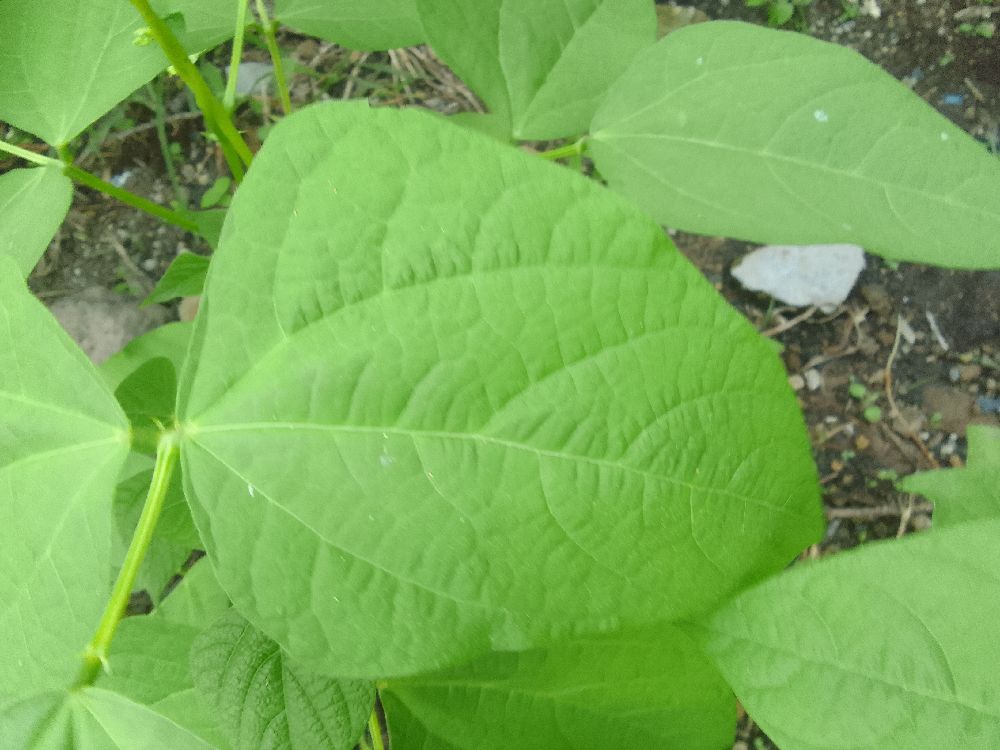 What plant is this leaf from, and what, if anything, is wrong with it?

common bean, healthy
